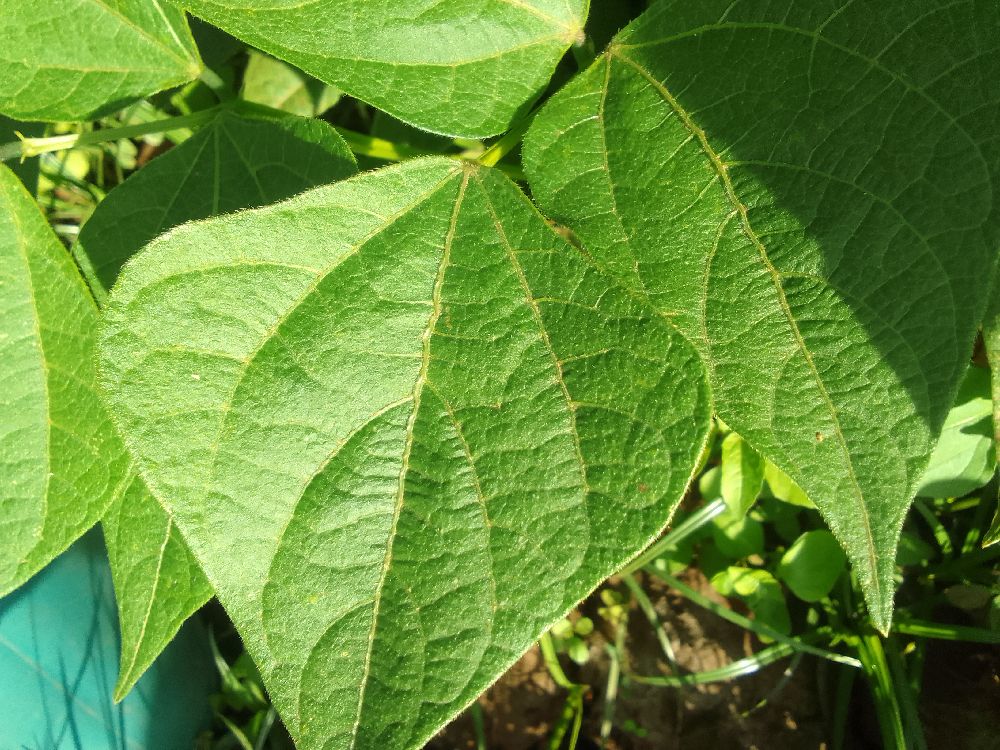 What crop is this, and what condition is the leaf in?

common bean, healthy
